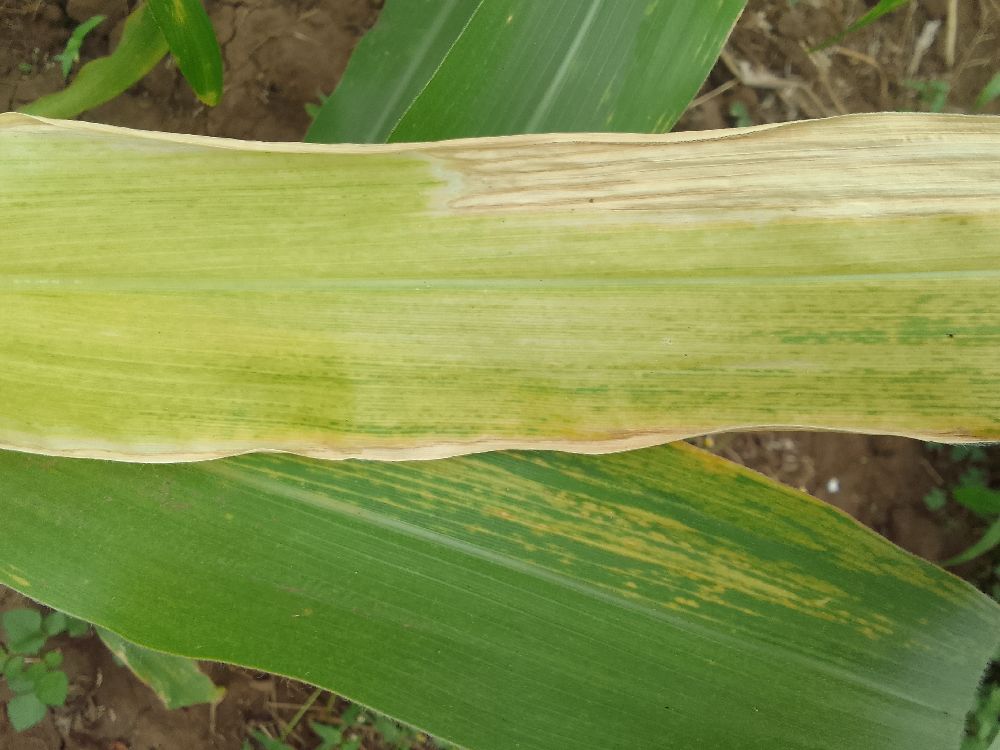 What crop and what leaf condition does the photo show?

maize, maize lethal necrosis
